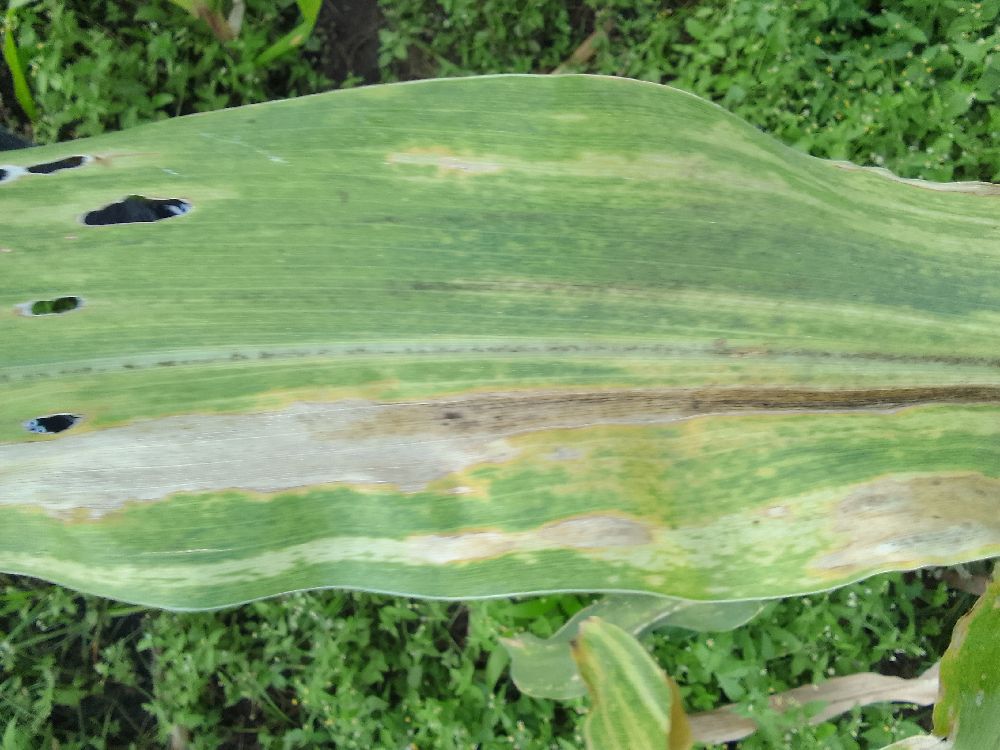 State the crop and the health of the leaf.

maize, maize lethal necrosis
